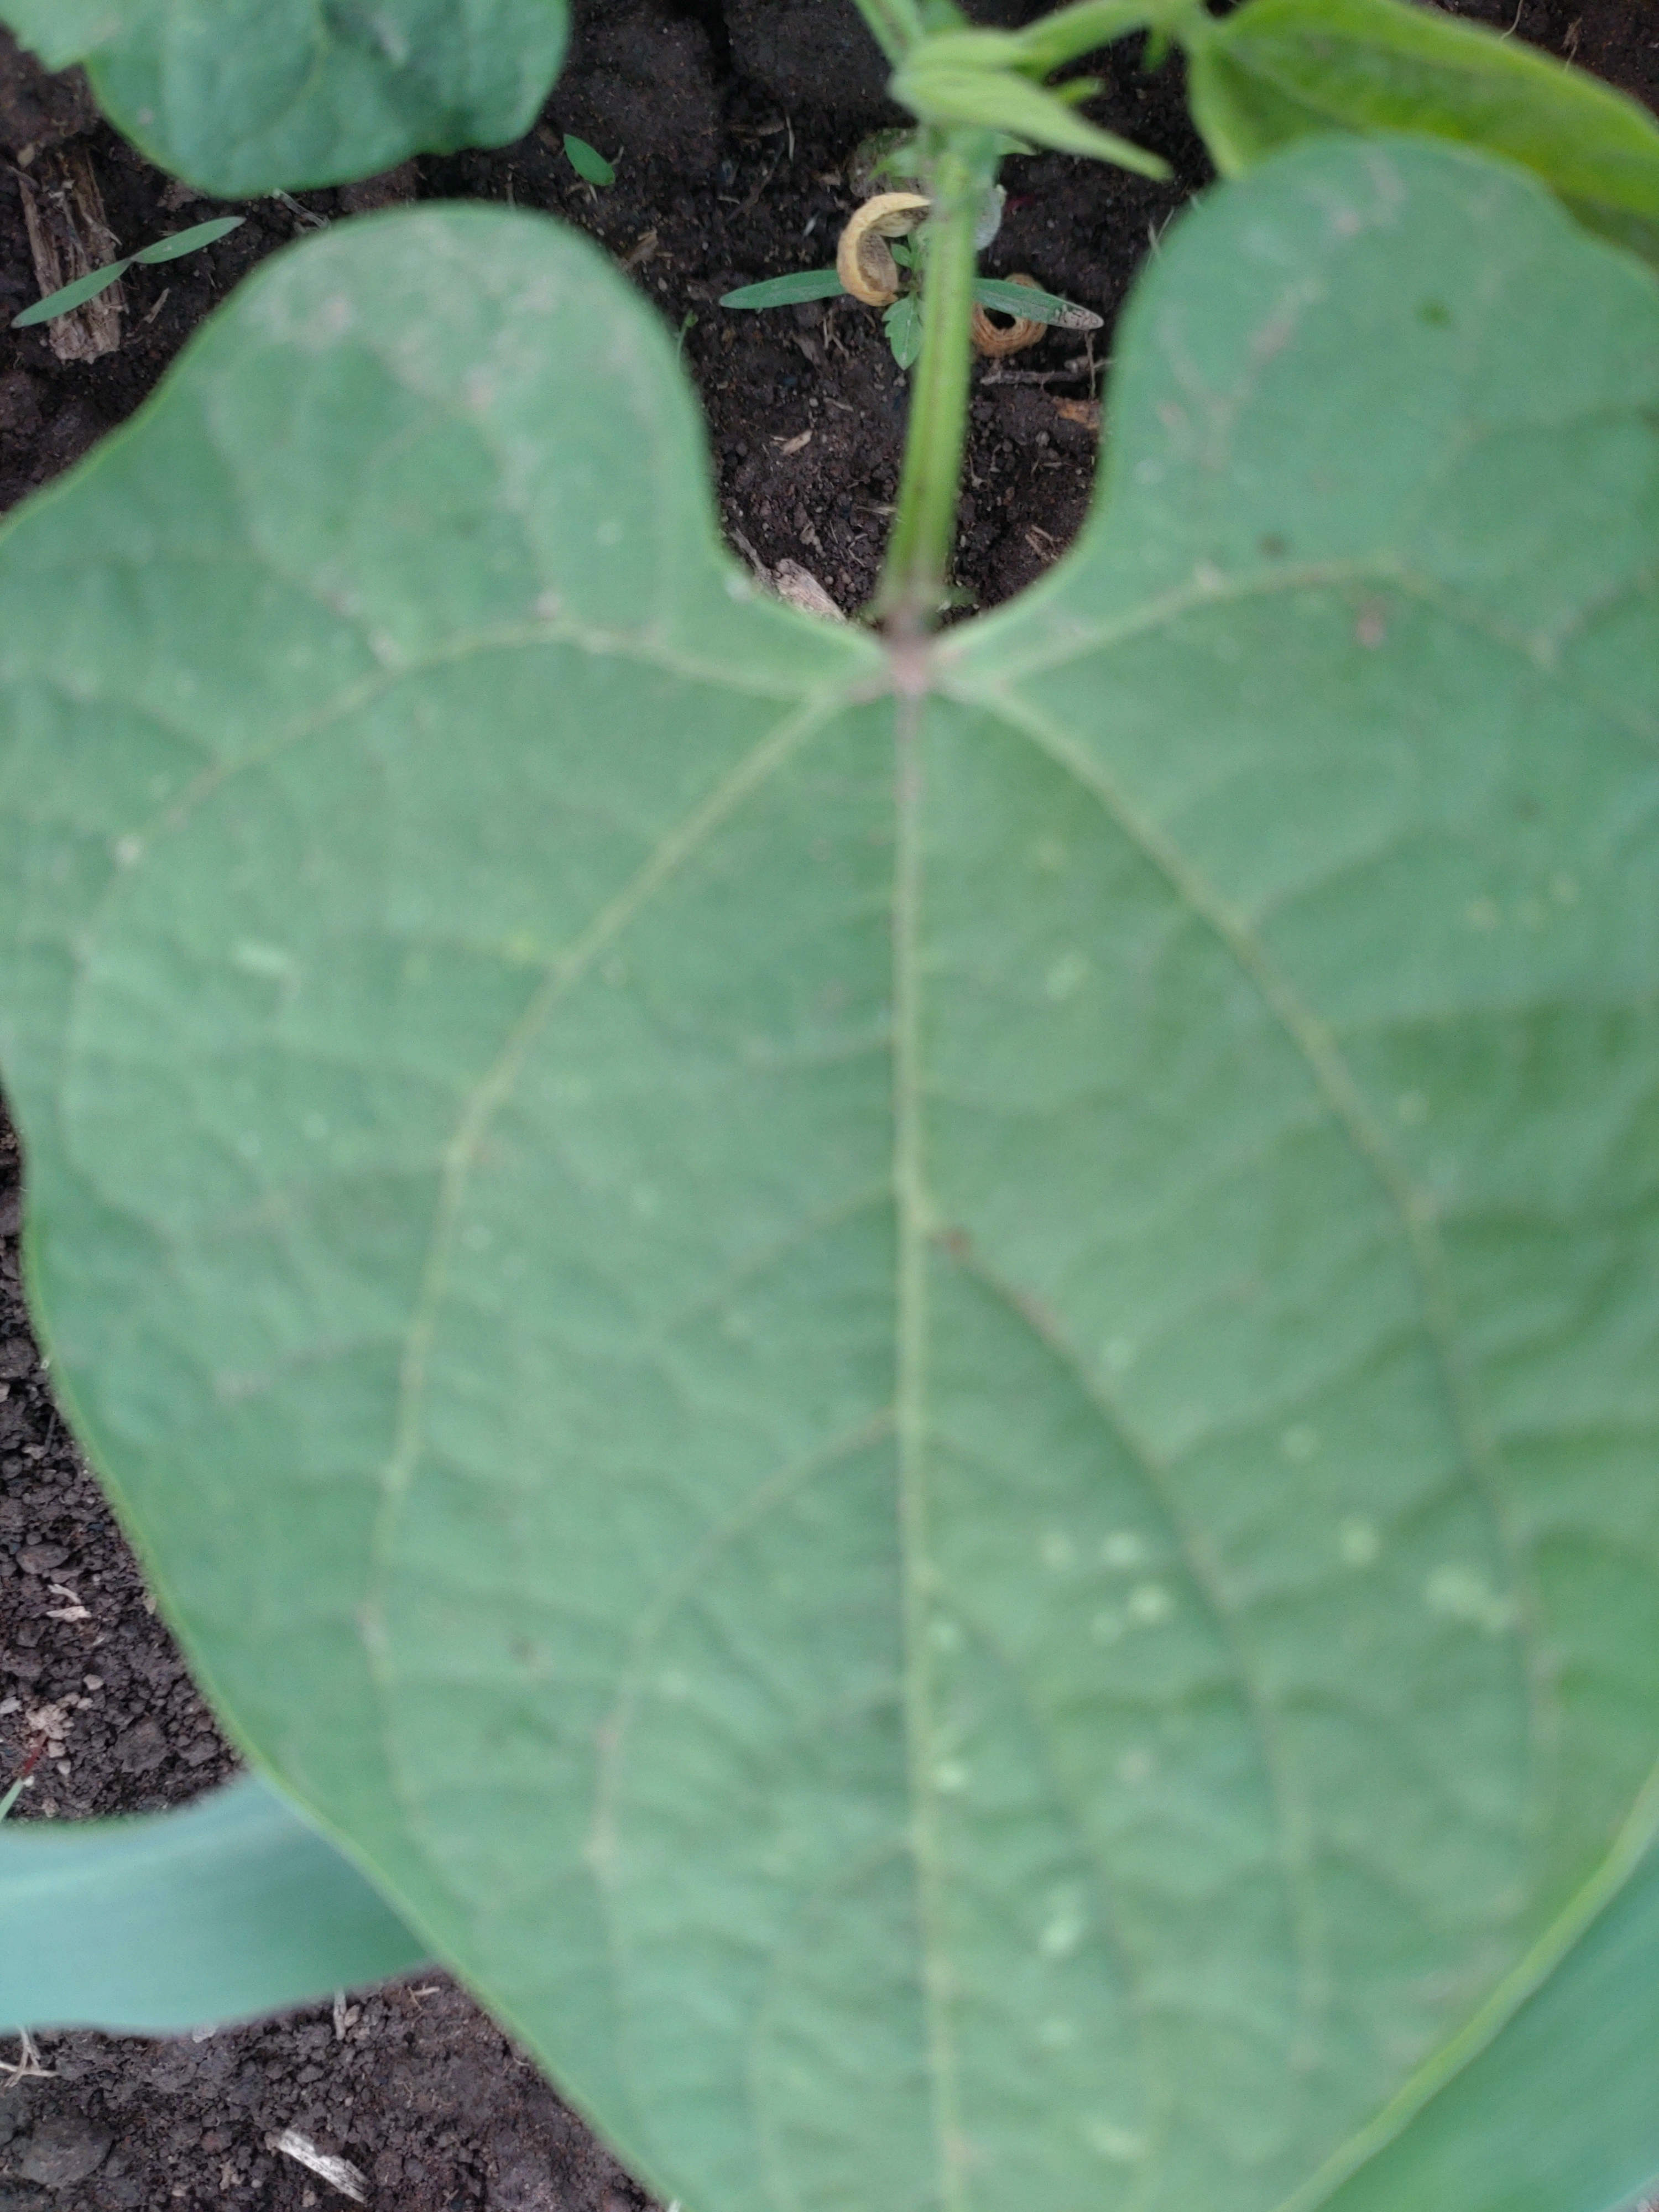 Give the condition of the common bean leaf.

healthy
